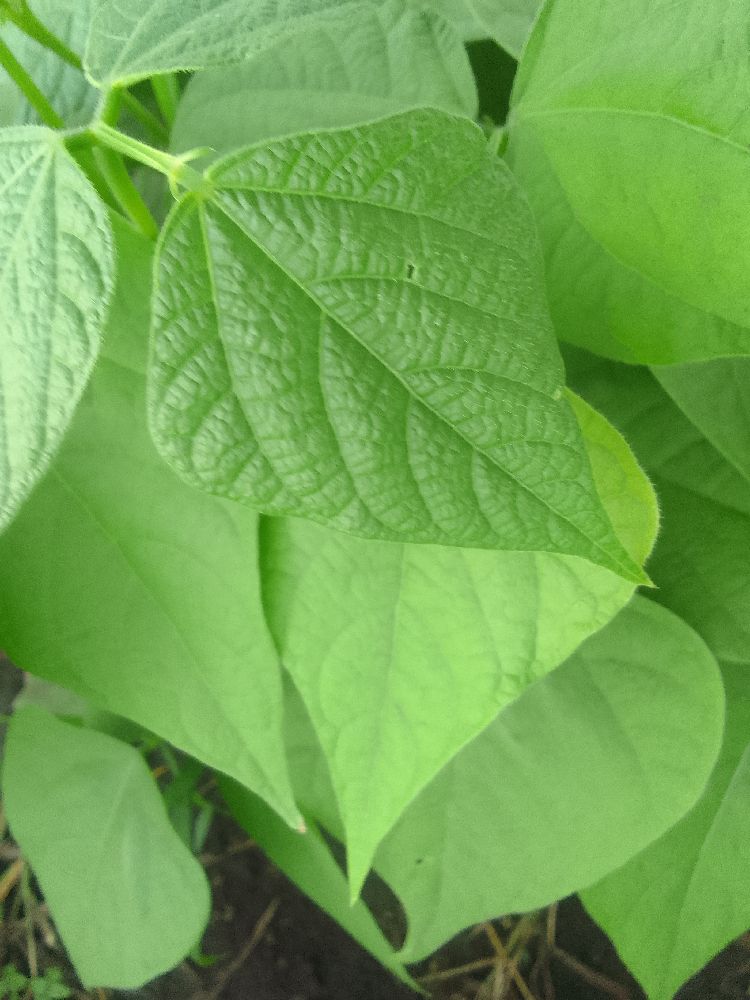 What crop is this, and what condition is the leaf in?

common bean, healthy
